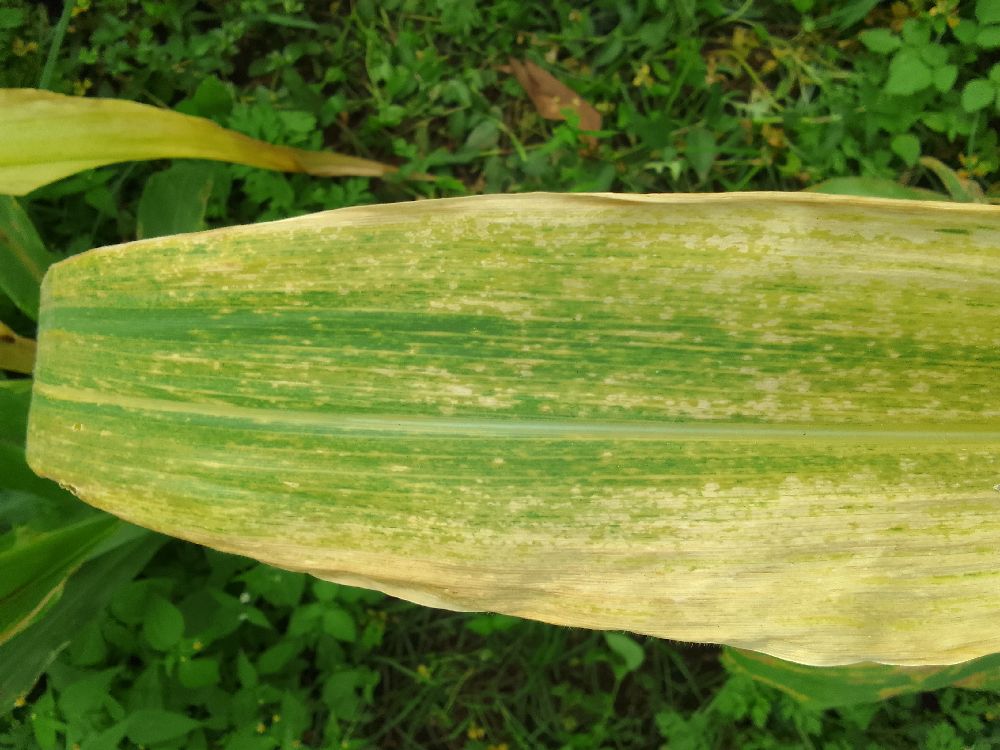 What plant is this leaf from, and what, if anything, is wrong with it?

maize, maize lethal necrosis
